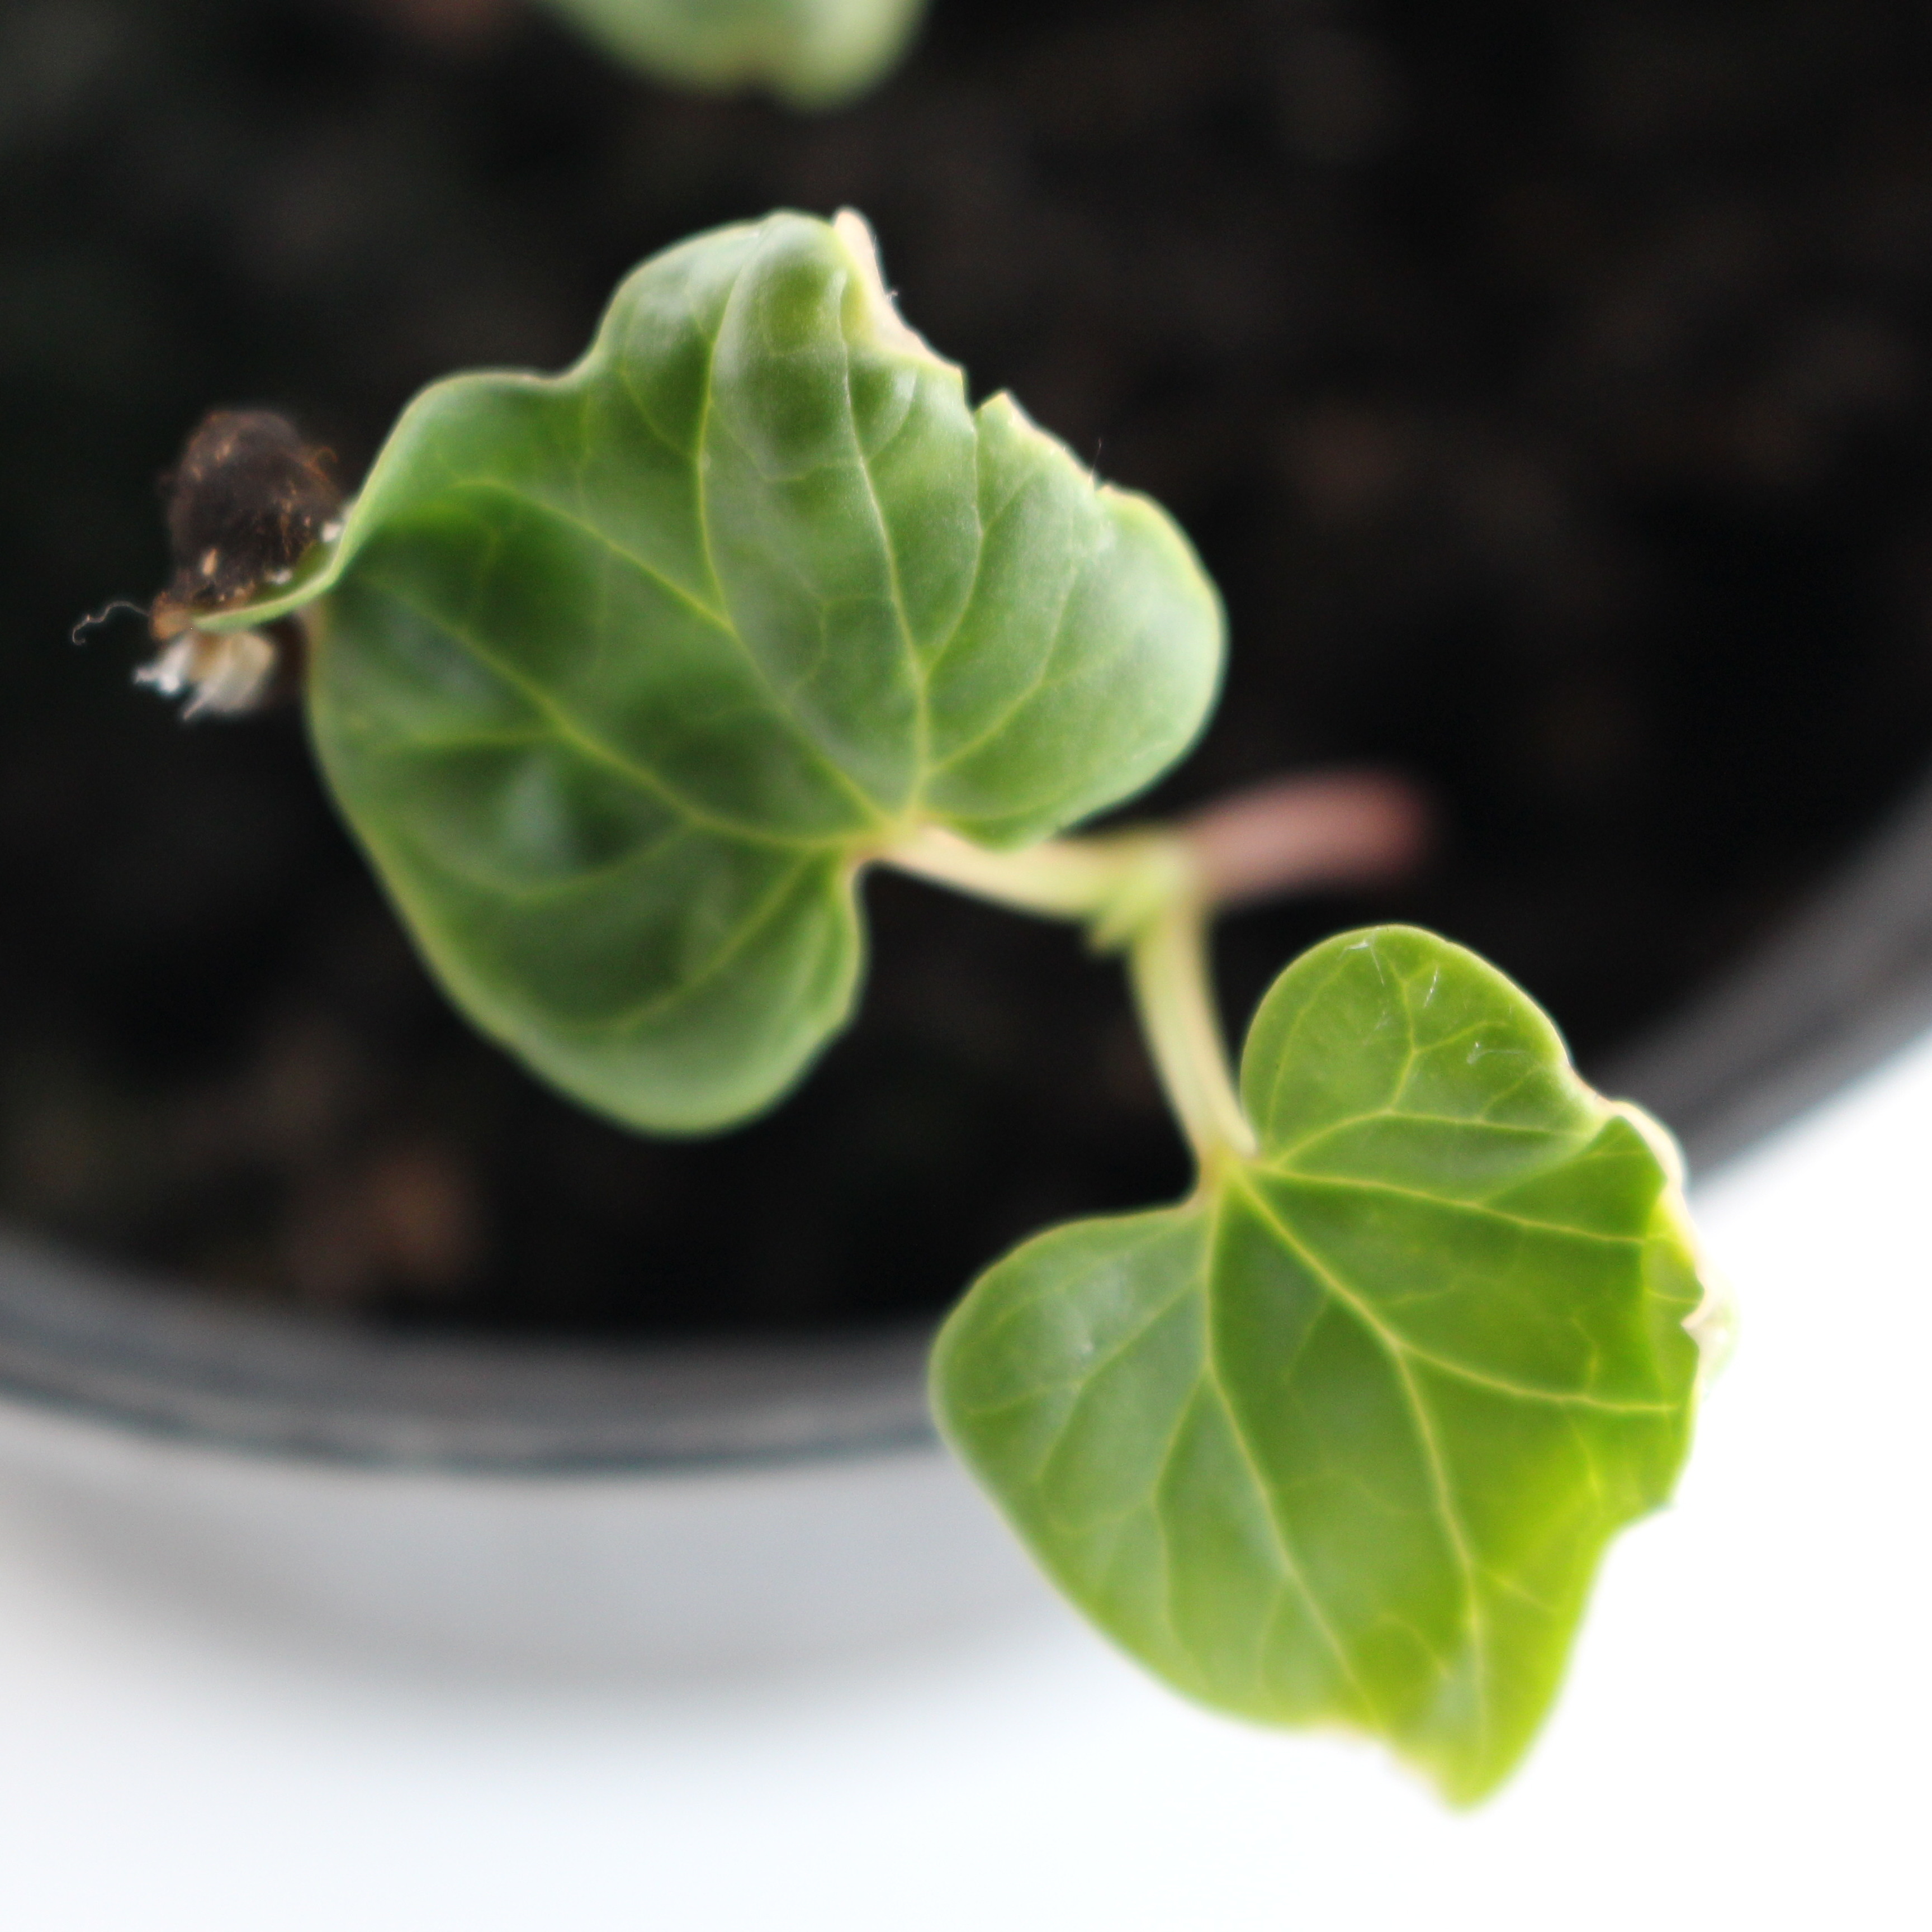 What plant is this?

Convolvulus arvensis
